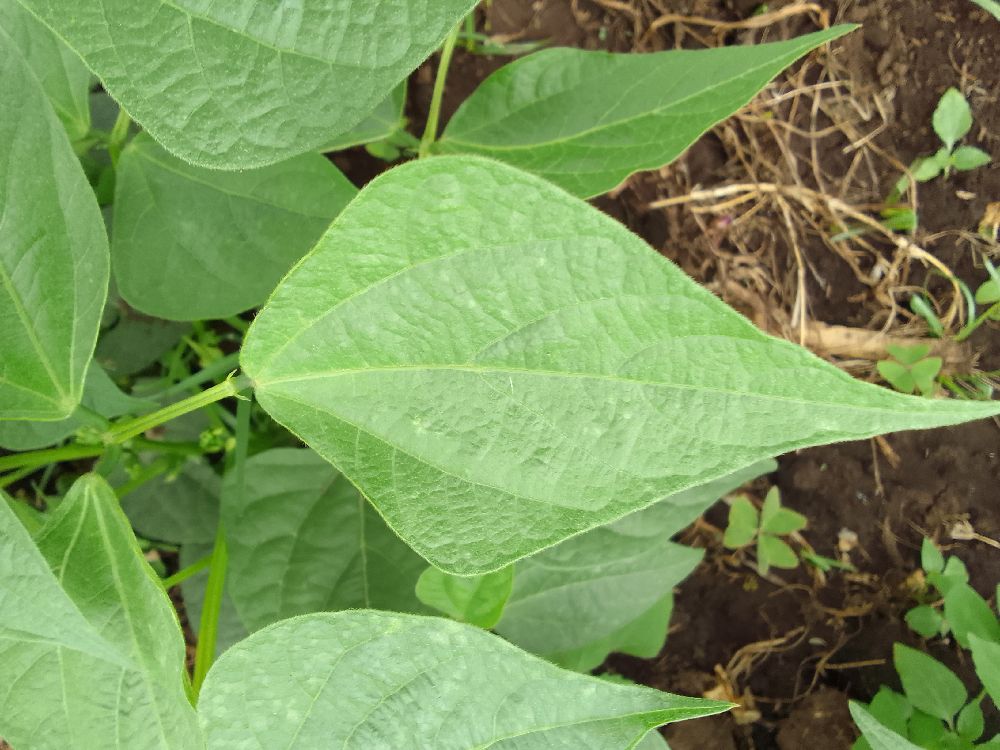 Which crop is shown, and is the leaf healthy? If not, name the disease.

common bean, healthy
